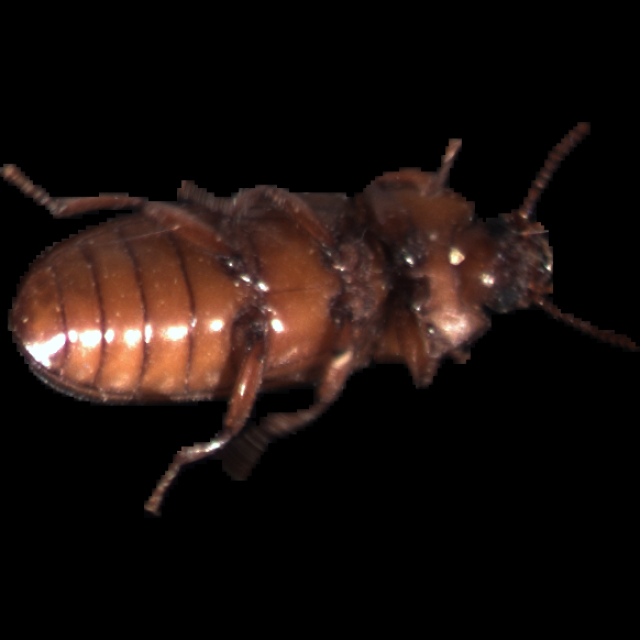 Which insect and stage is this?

mealworm beetle
